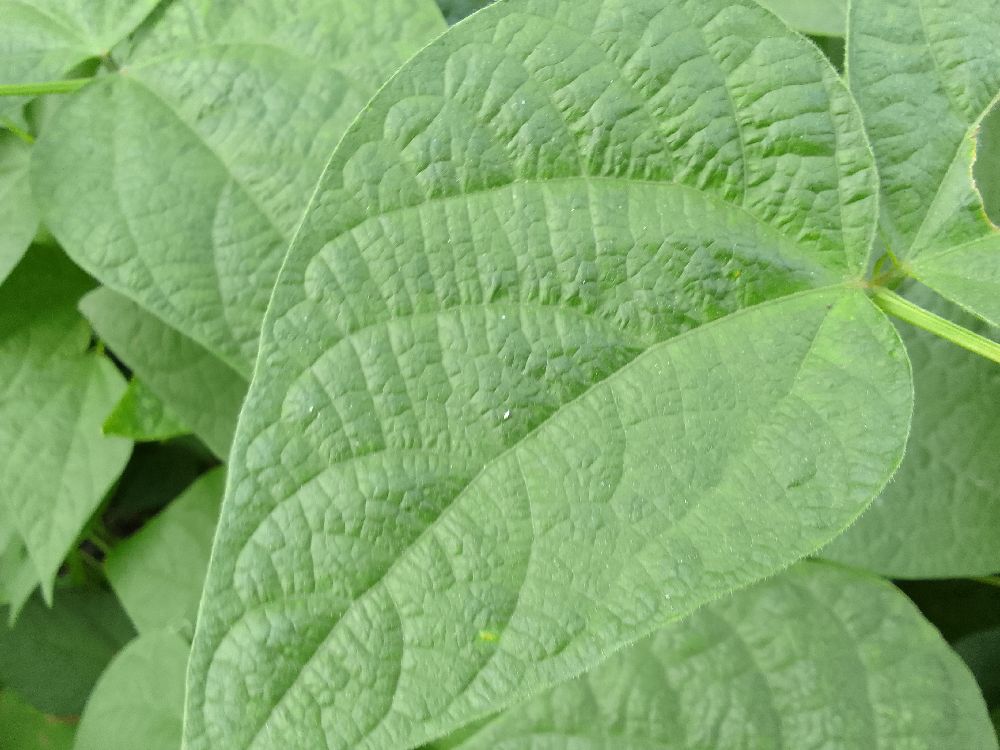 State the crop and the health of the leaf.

common bean, healthy
